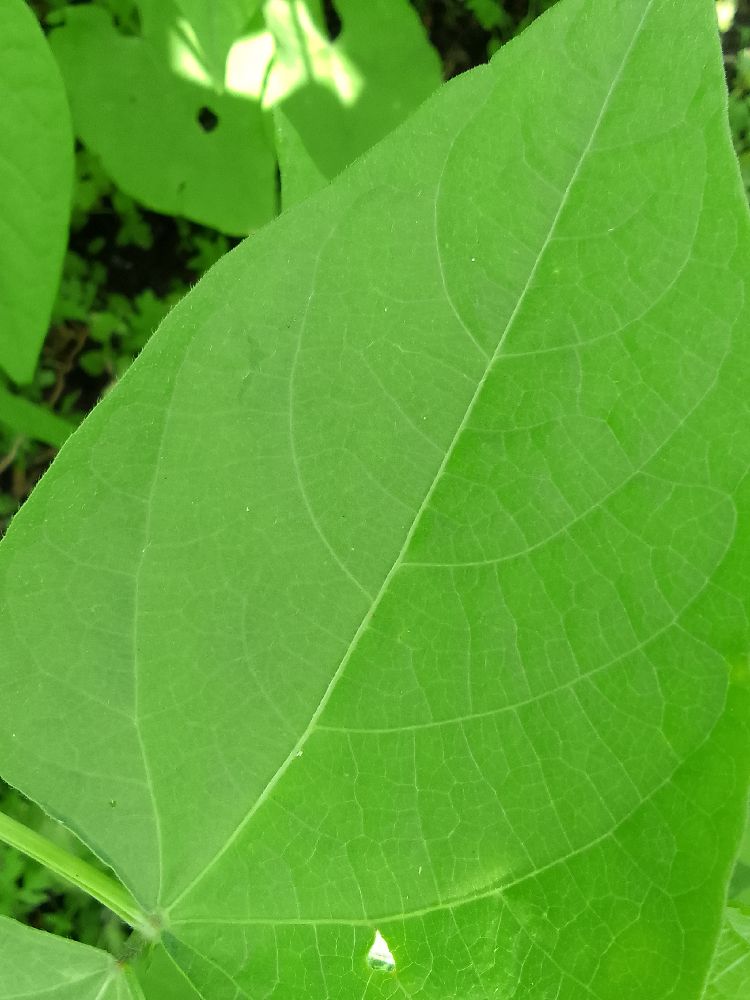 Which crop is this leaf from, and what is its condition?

common bean, healthy
